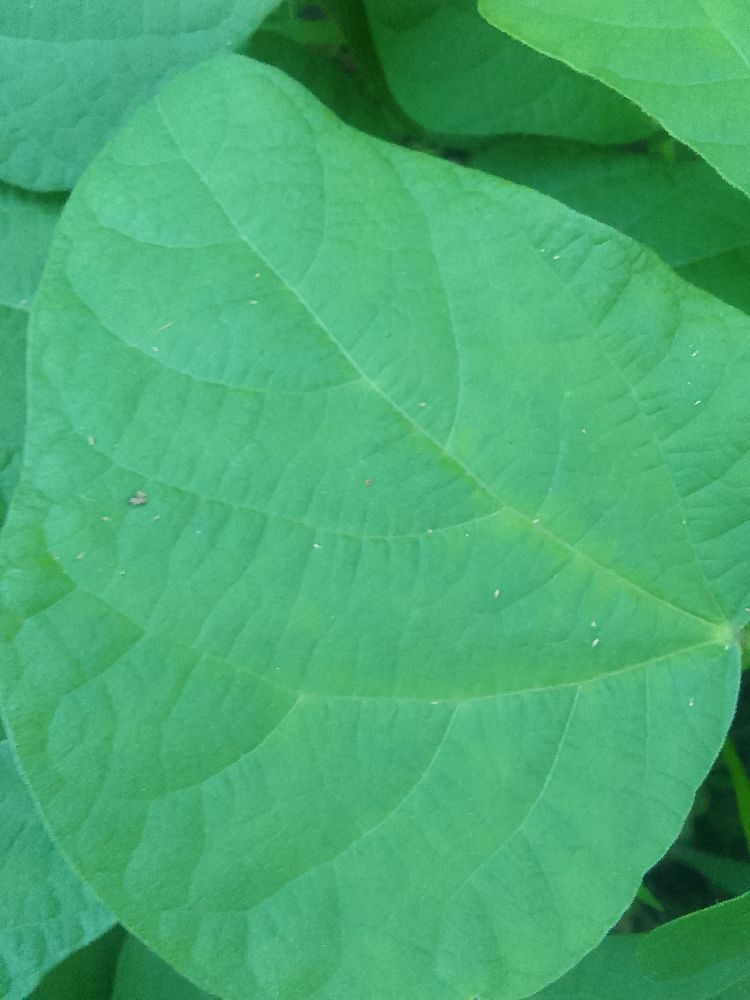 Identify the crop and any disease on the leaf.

common bean, healthy
